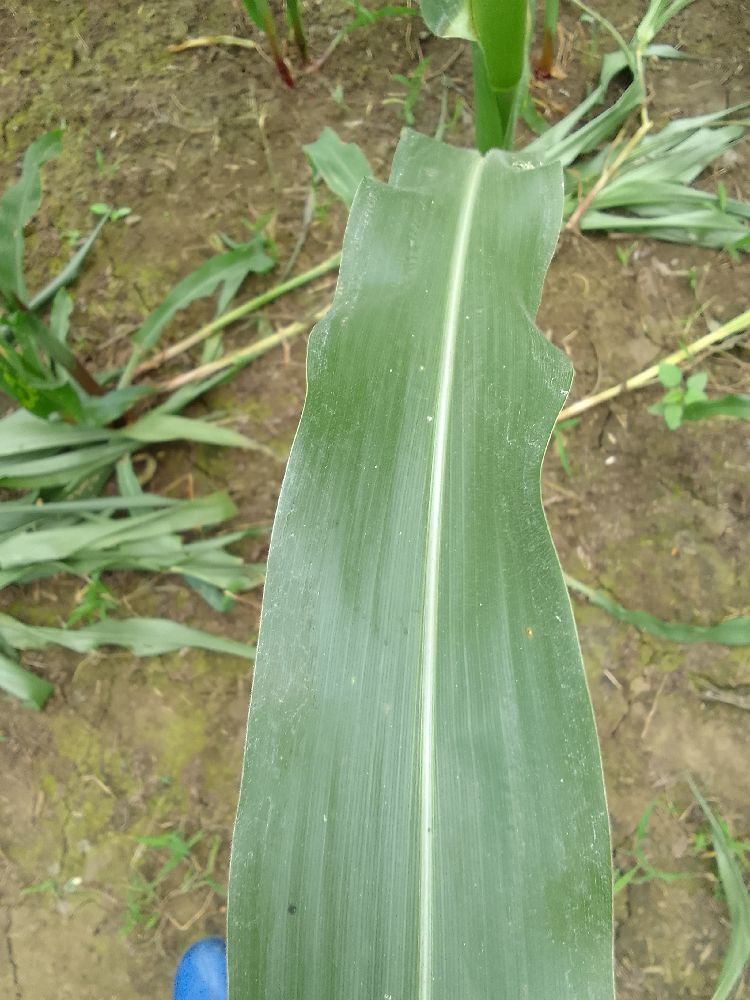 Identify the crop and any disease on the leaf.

maize, healthy
